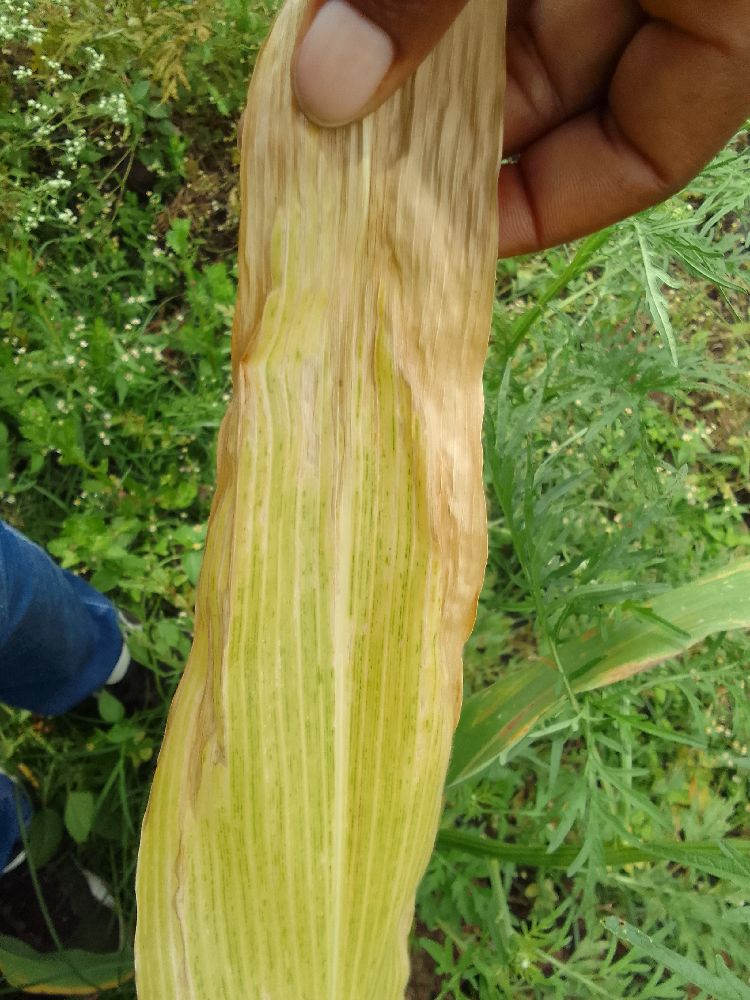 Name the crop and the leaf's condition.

maize, maize lethal necrosis
